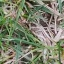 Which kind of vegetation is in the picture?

grass
